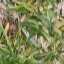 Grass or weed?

grass
